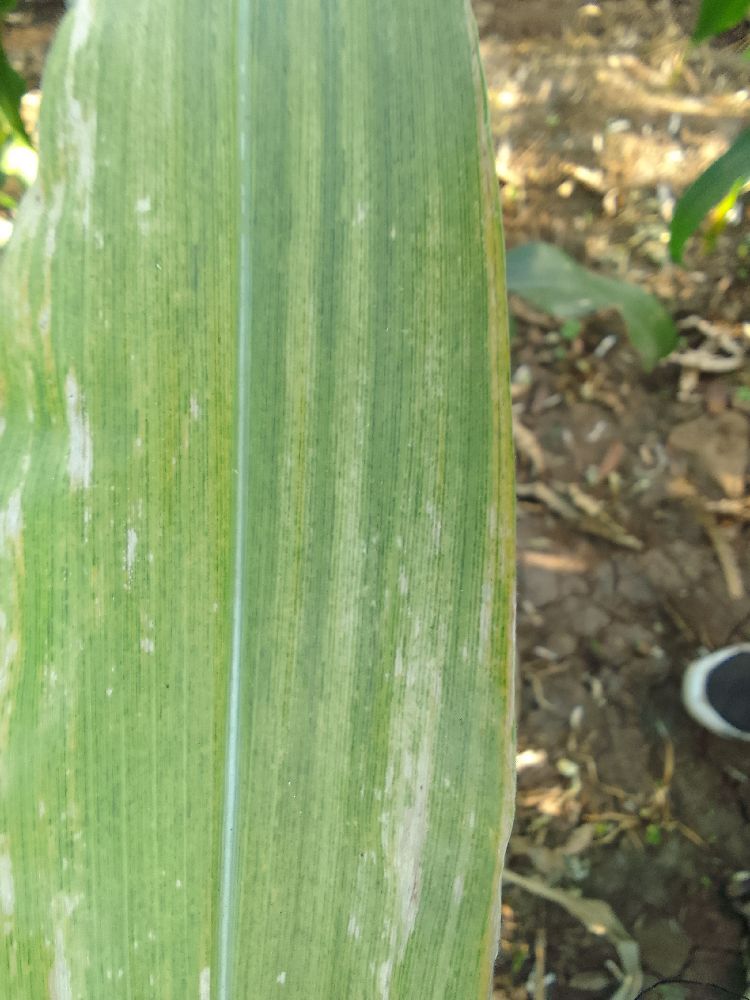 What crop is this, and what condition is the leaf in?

maize, maize lethal necrosis
